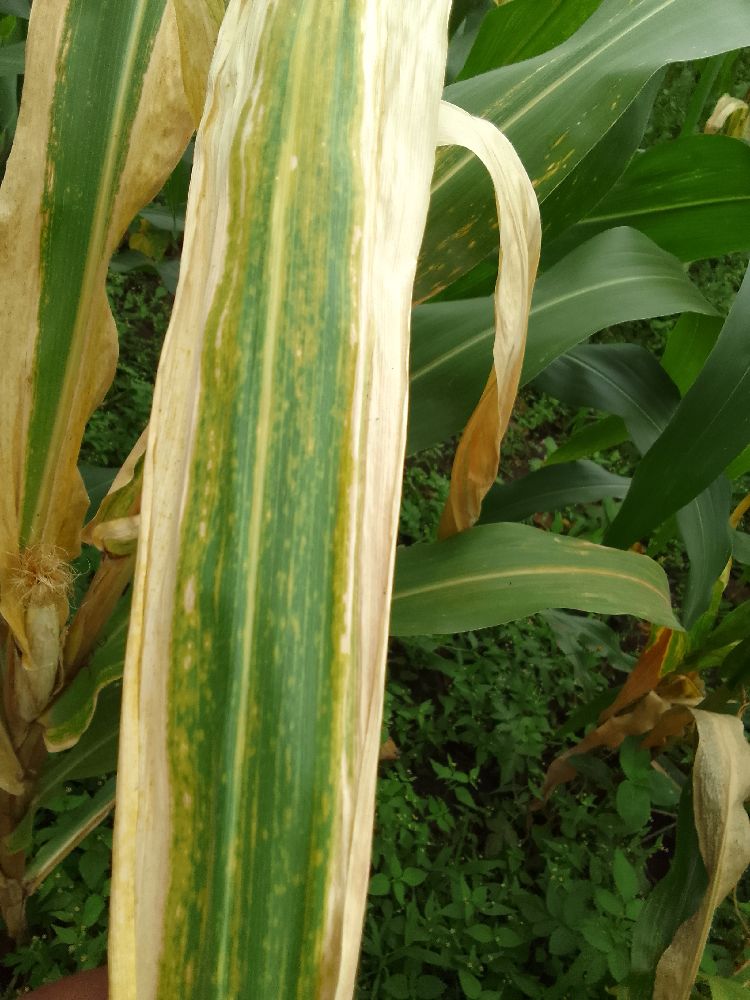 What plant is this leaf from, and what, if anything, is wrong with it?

maize, maize lethal necrosis
